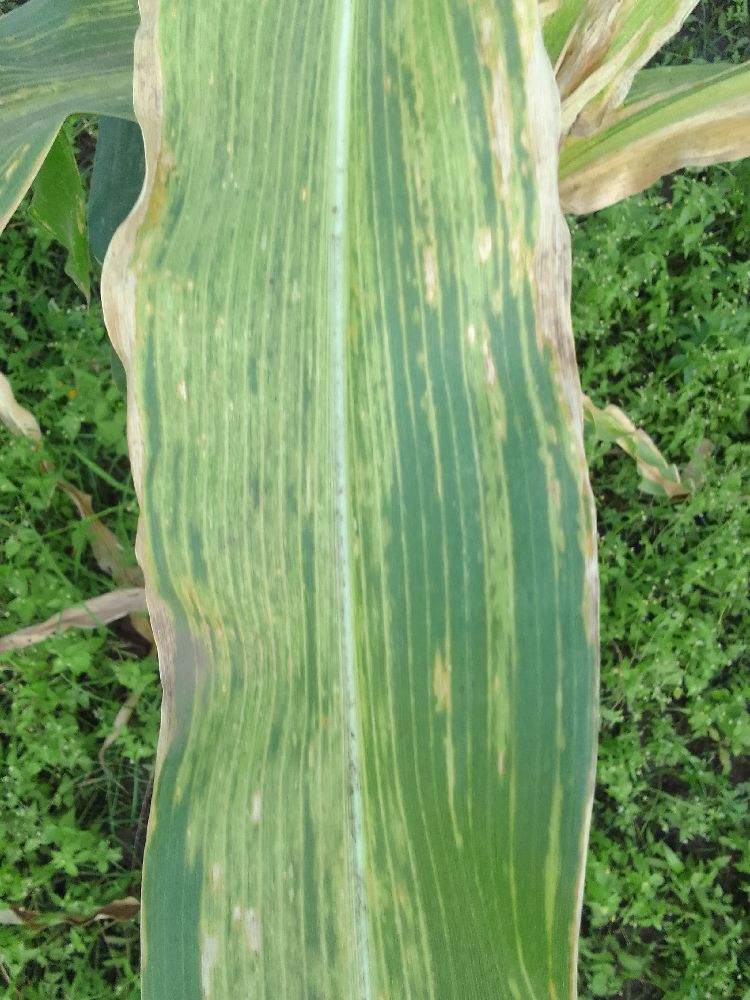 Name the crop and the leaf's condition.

maize, maize lethal necrosis
